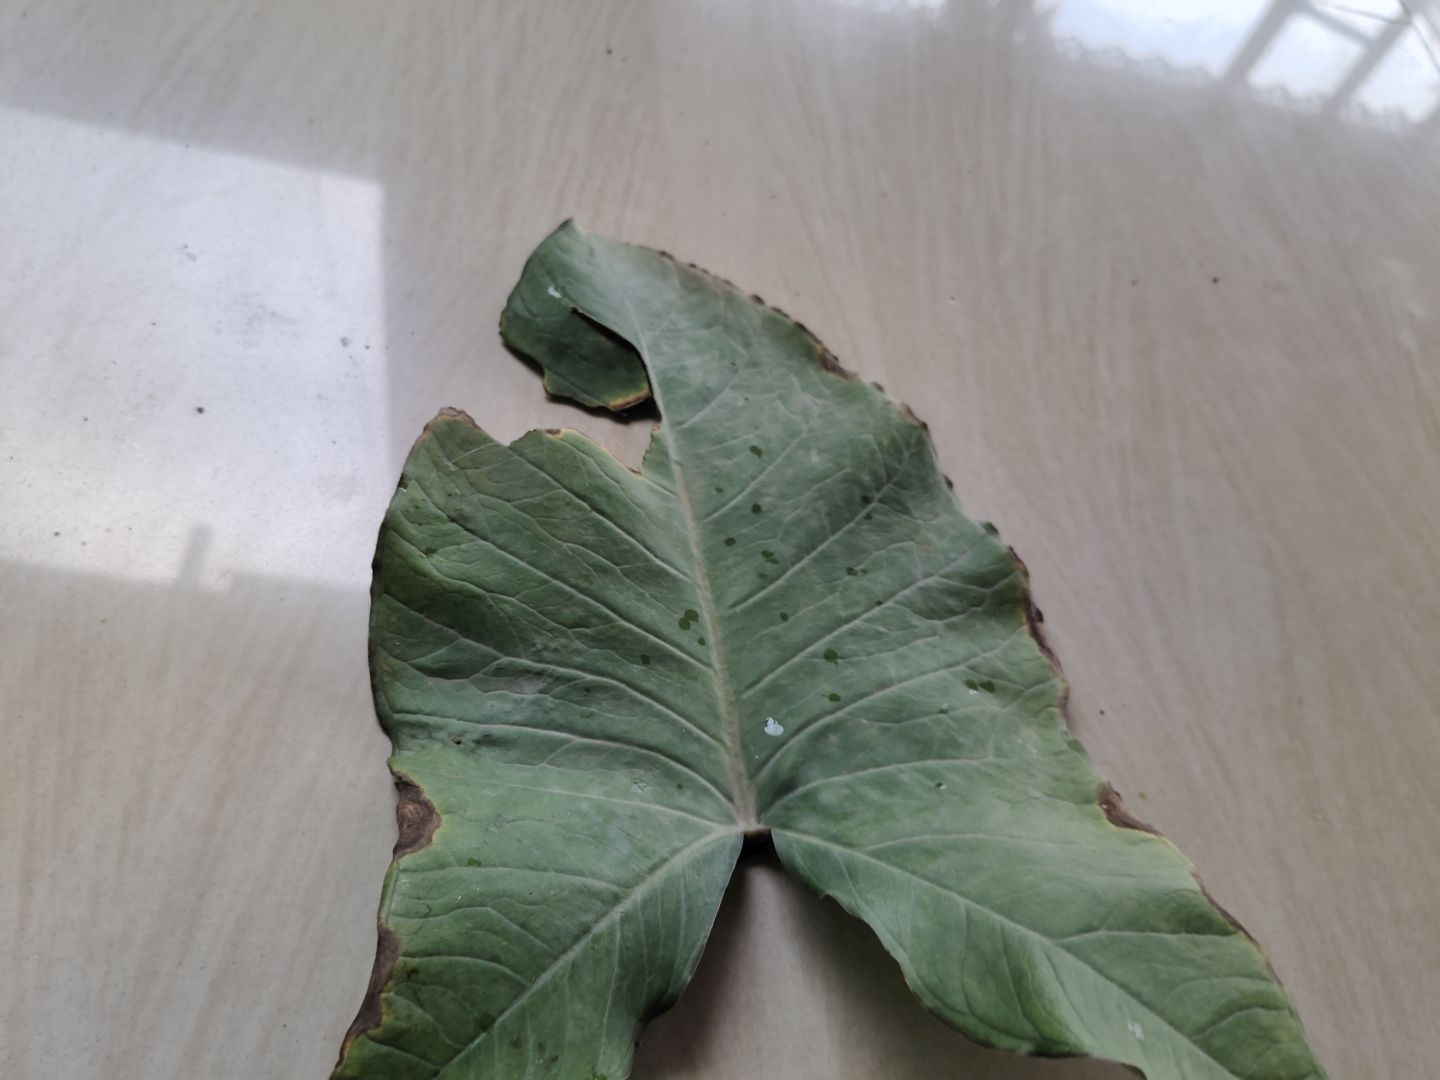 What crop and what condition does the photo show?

taro, leaf blight
